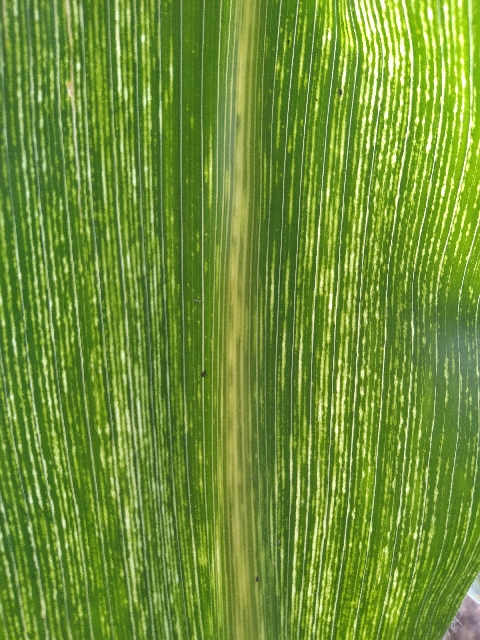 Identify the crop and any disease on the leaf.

maize, maize streak virus
